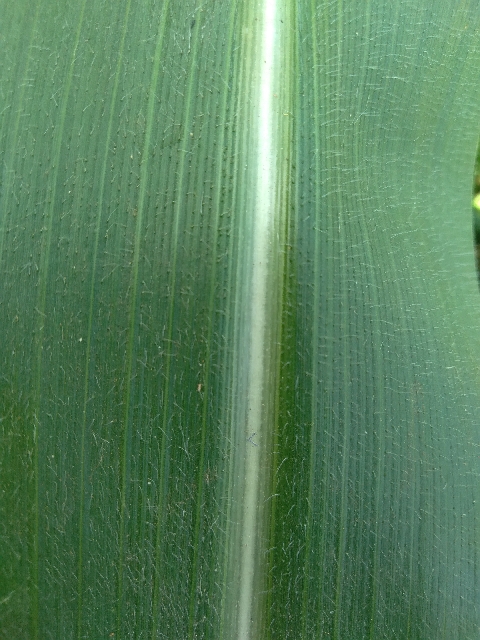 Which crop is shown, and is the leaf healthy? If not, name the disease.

maize, healthy
